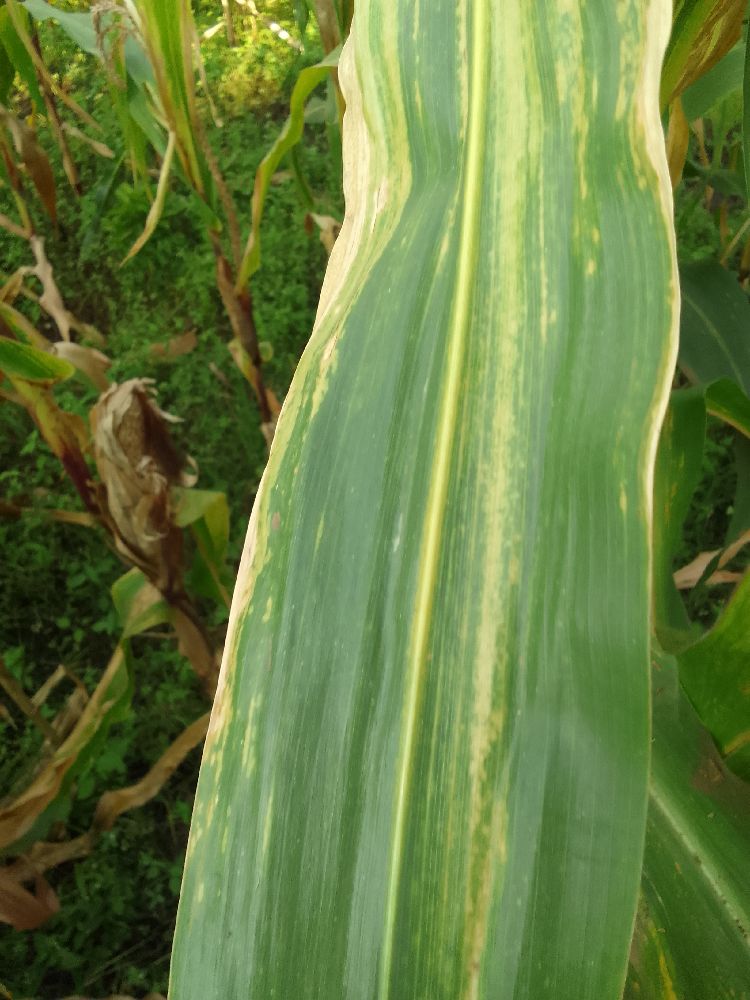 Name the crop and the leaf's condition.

maize, maize lethal necrosis
